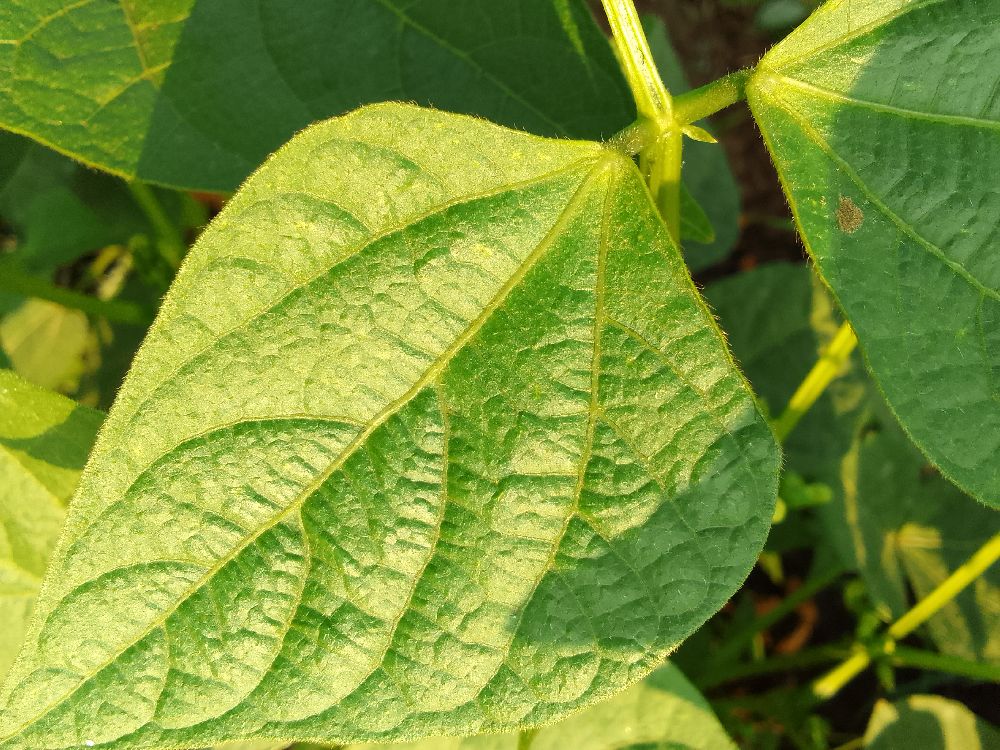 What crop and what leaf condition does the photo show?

common bean, healthy
